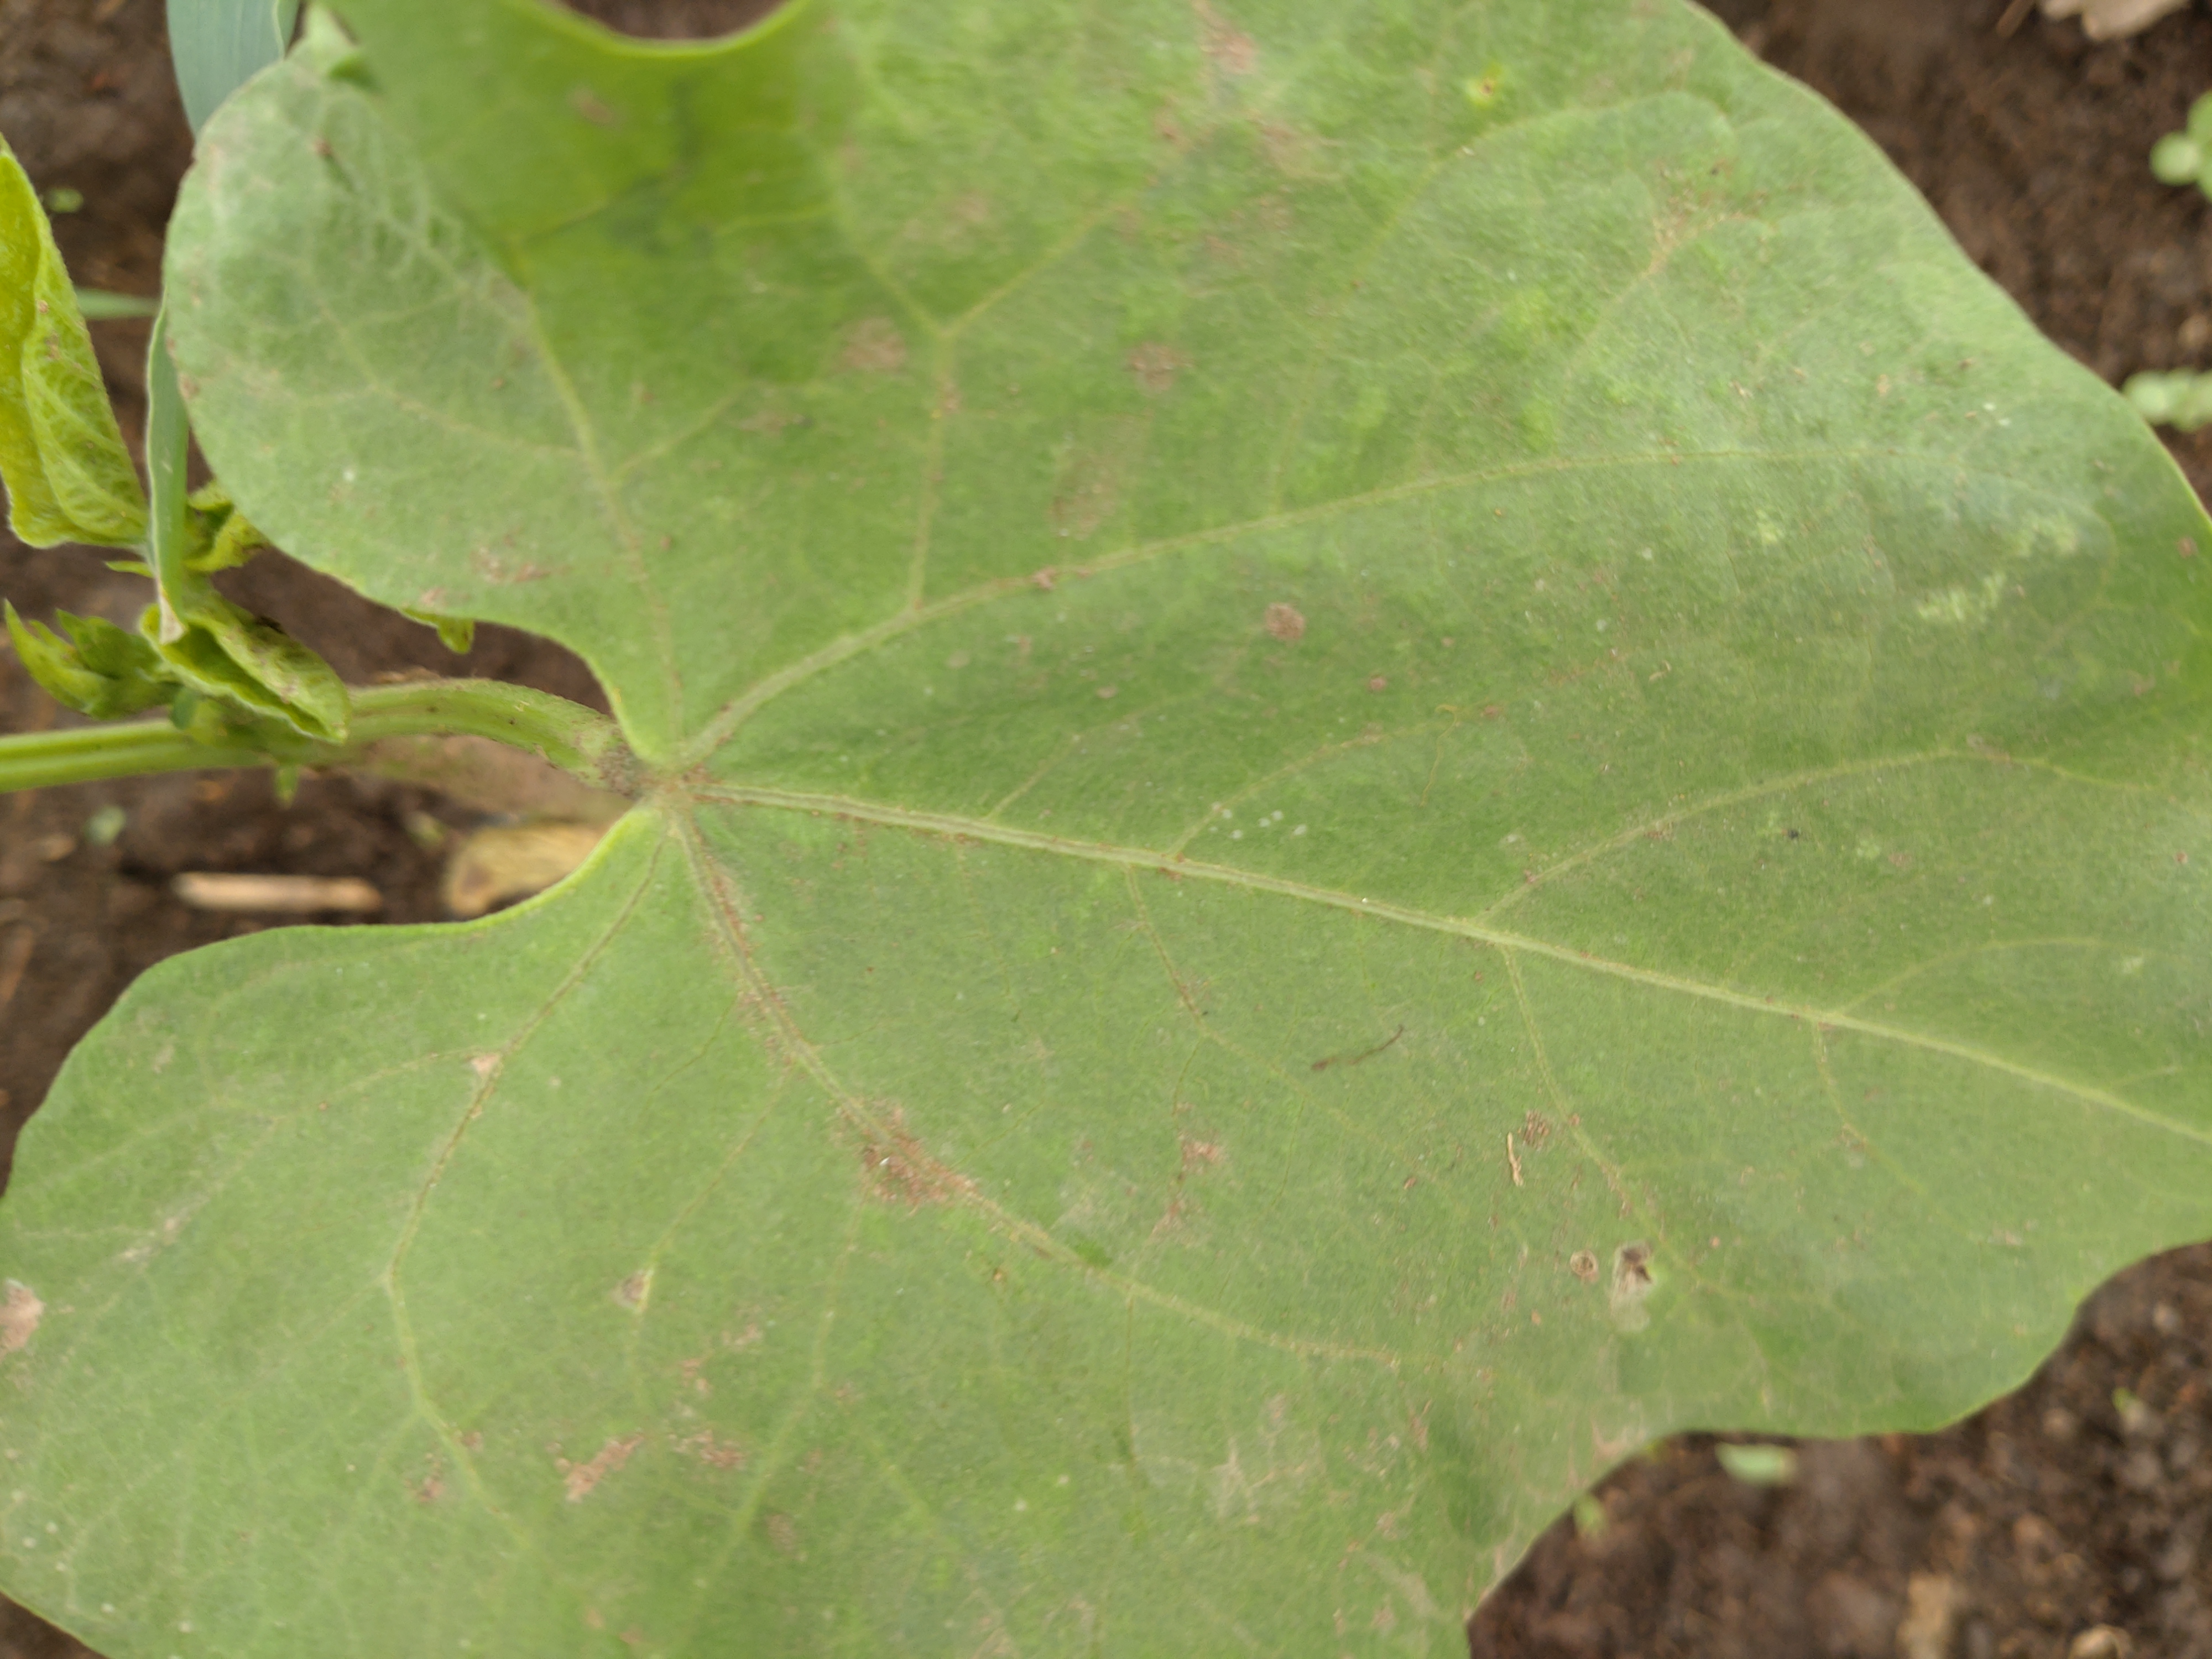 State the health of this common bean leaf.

healthy
